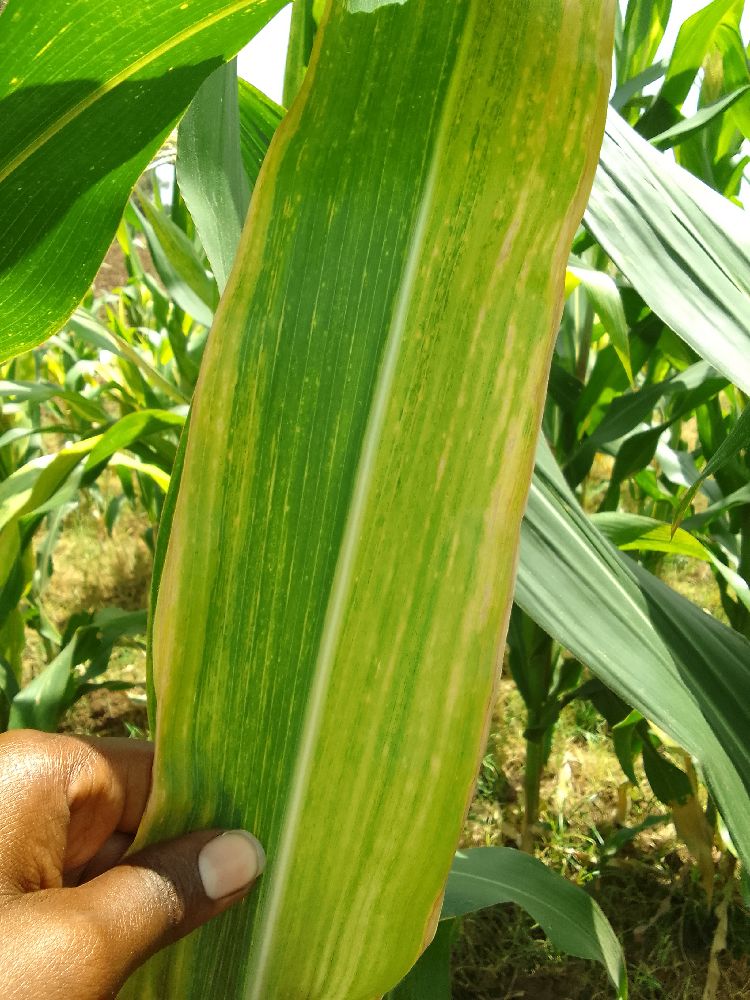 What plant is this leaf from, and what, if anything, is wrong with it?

maize, maize lethal necrosis
